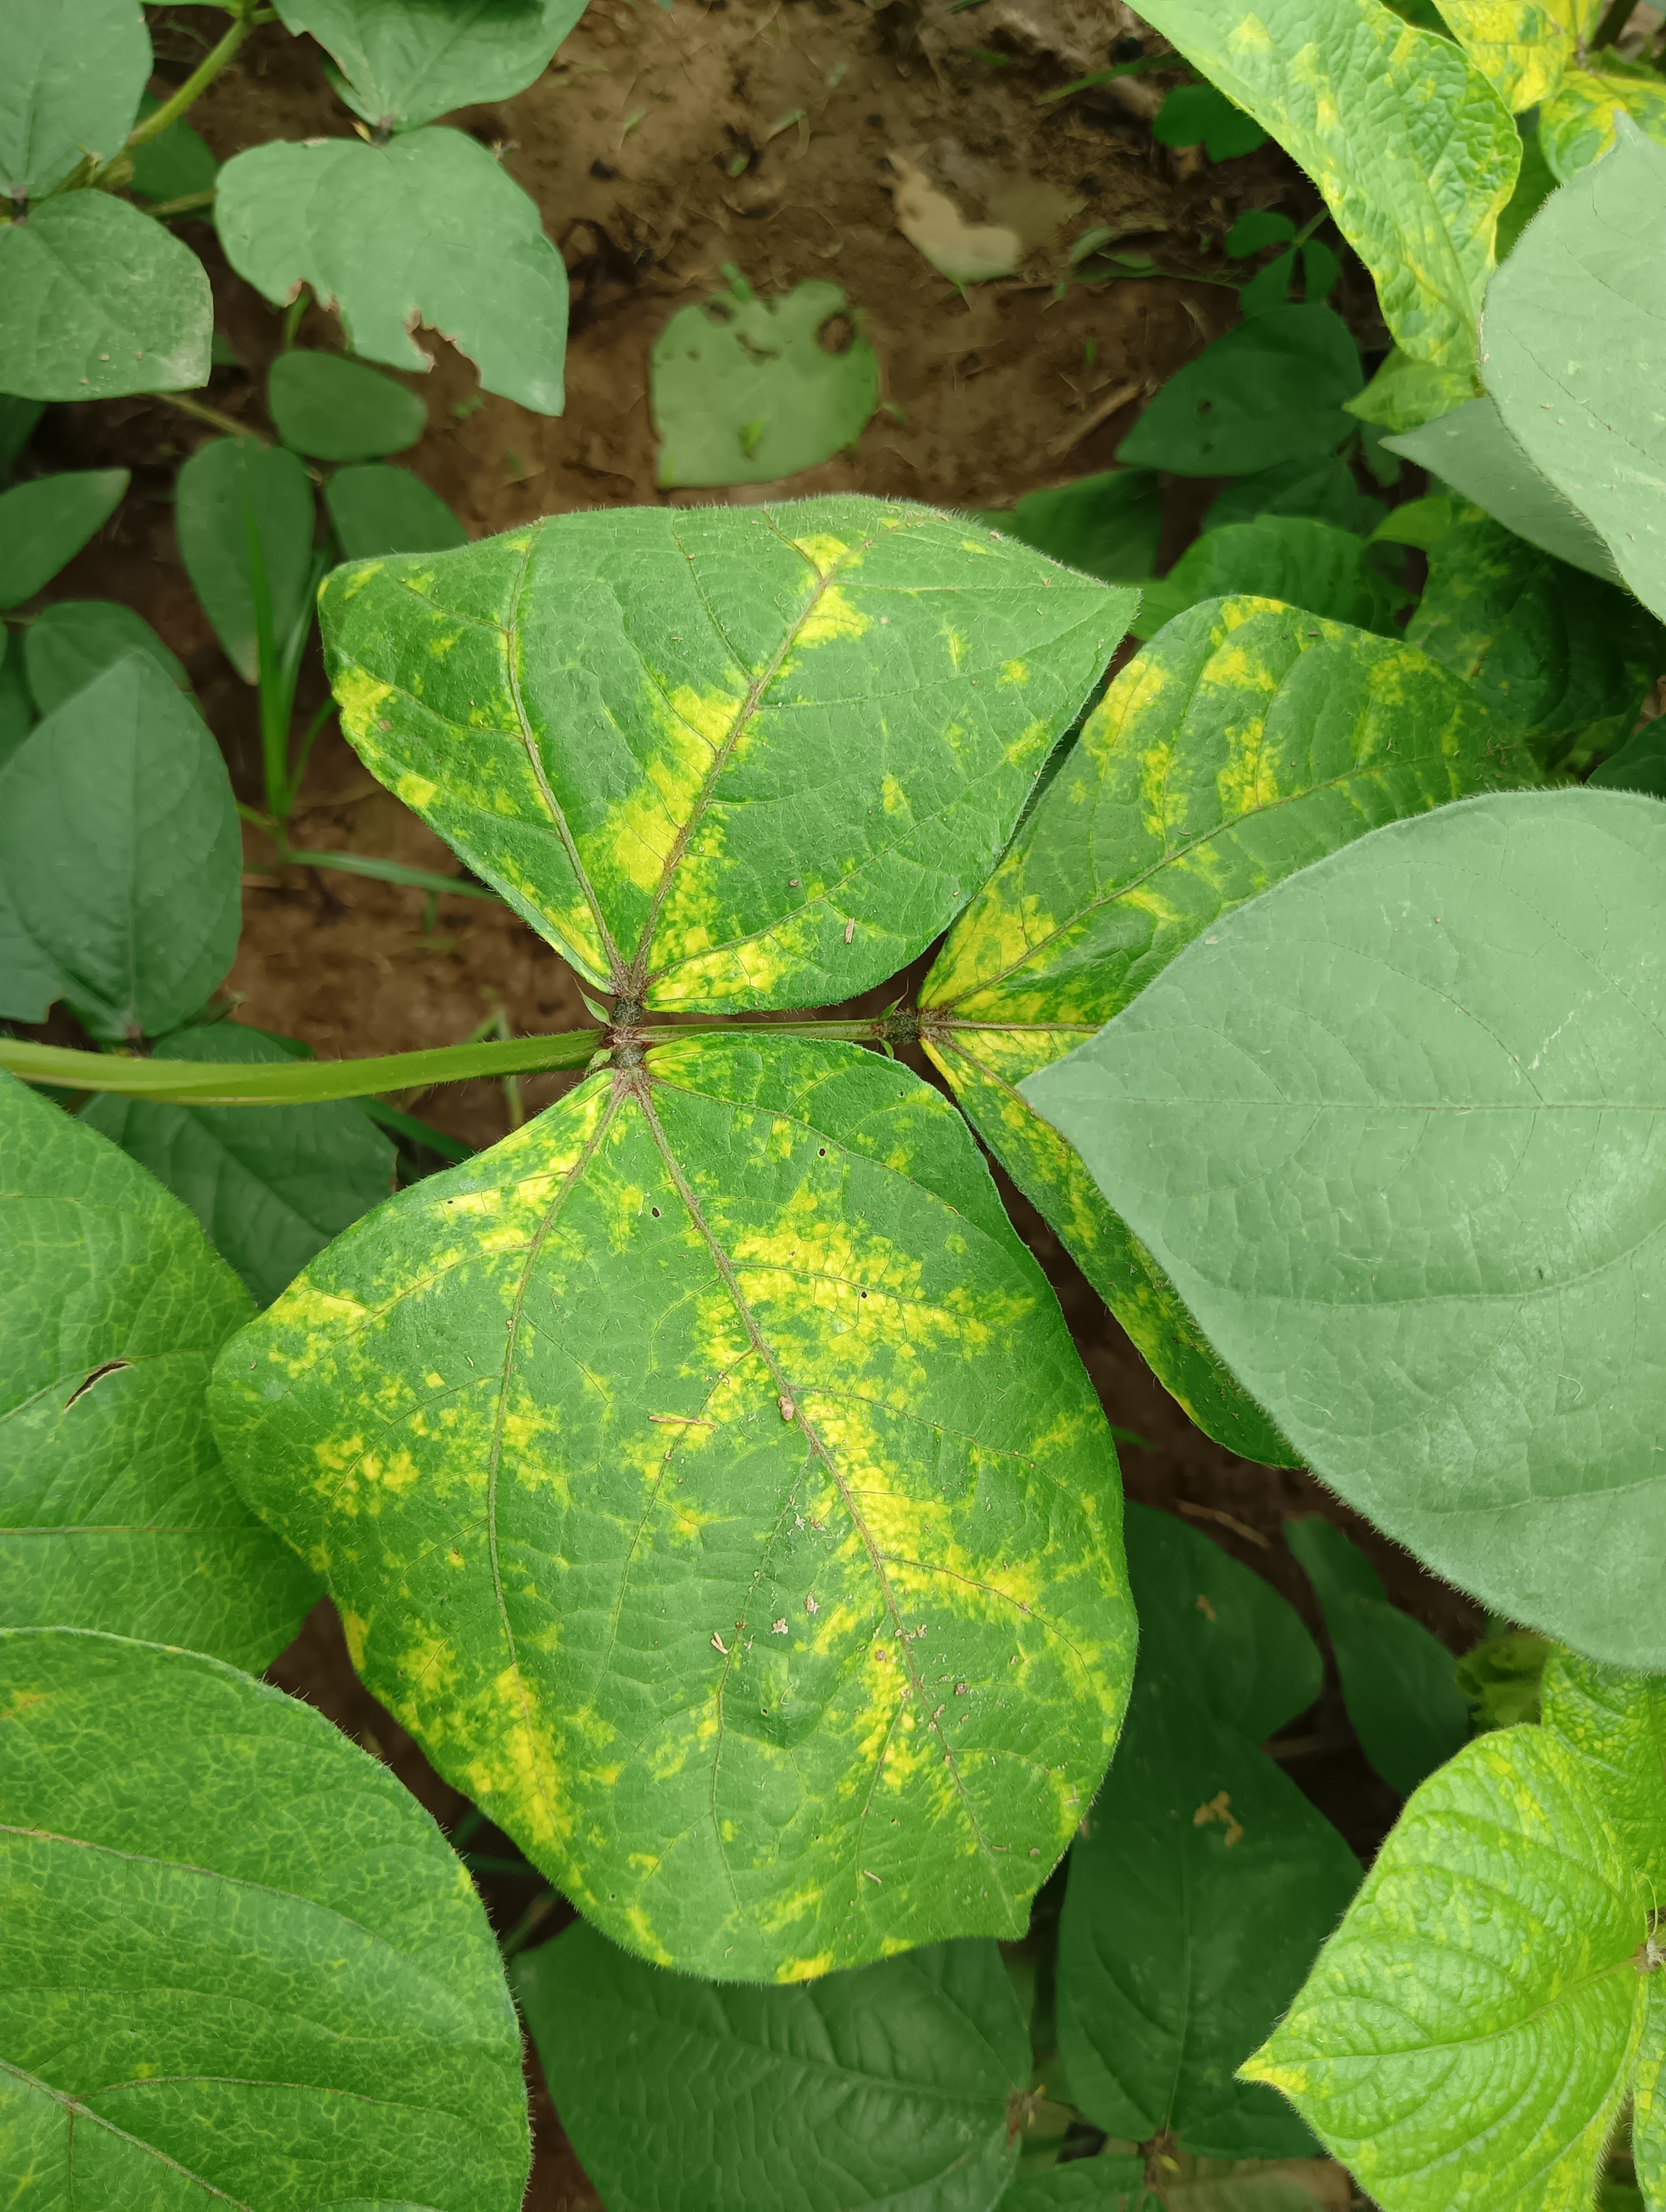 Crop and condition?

mungbean, yellow mosaic
